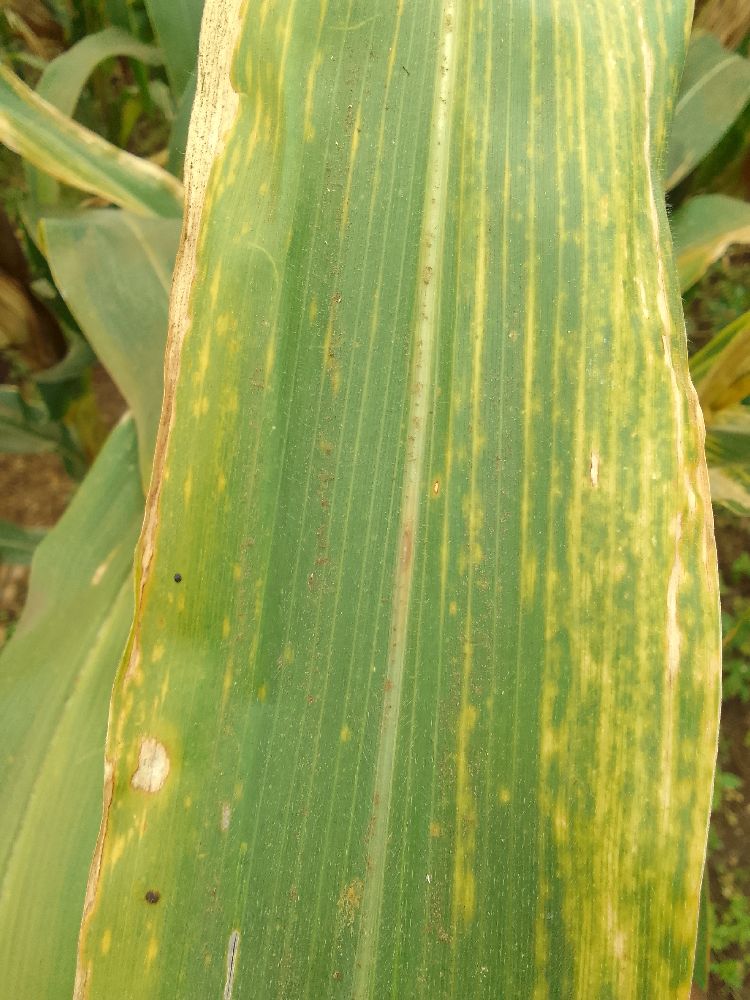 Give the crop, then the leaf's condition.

maize, maize lethal necrosis
